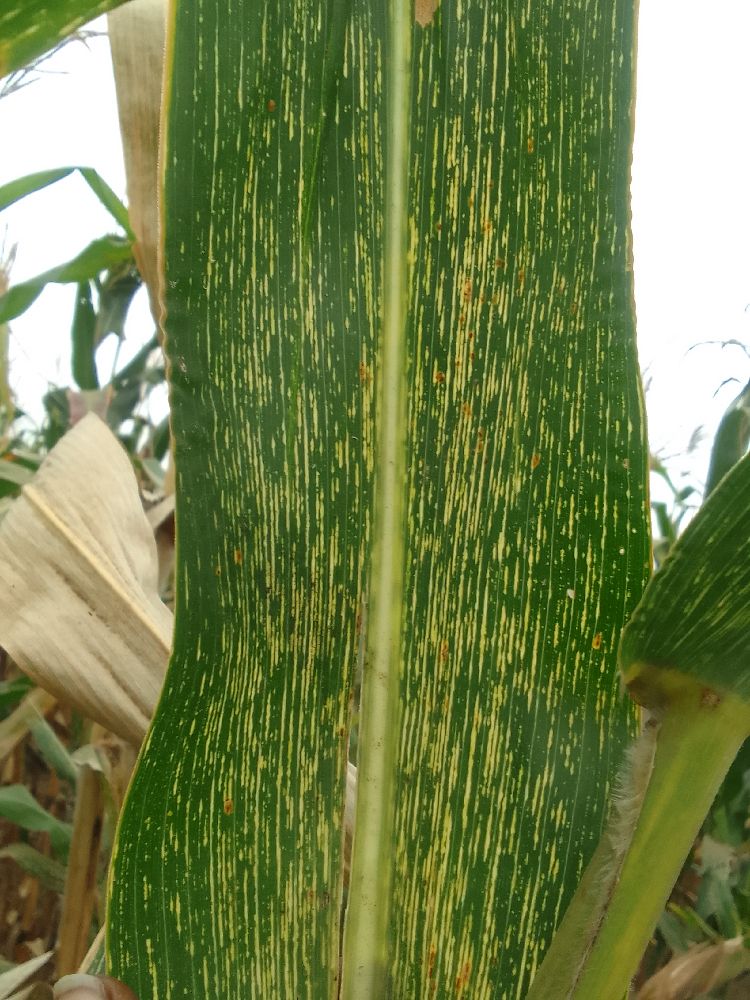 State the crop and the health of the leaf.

maize, maize streak virus
